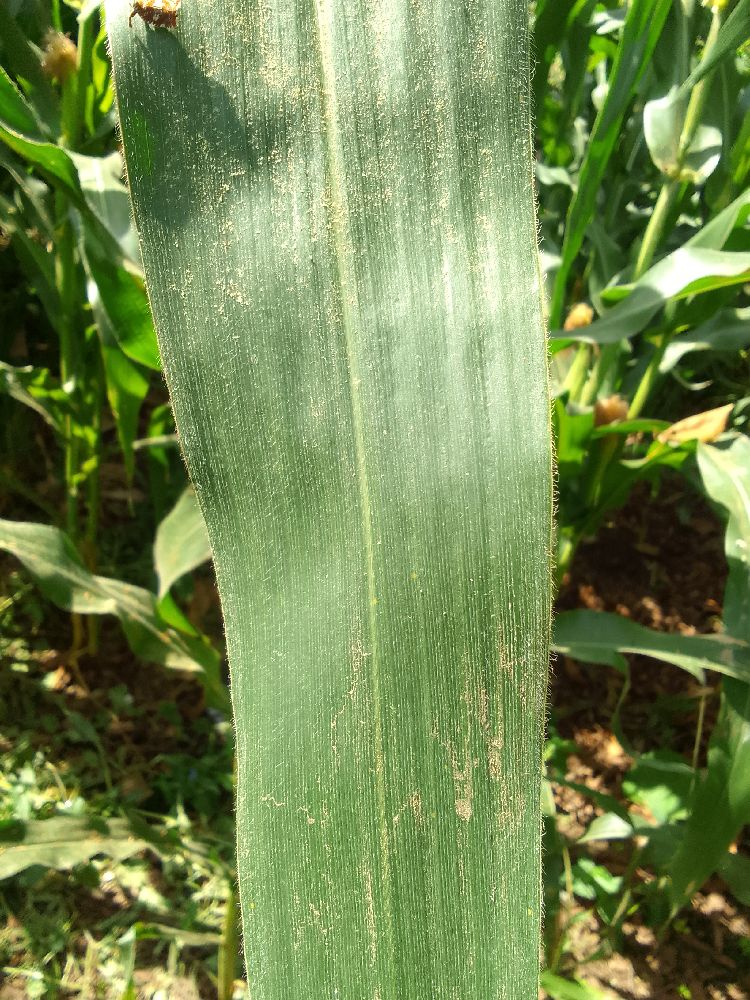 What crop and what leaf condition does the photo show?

maize, healthy
